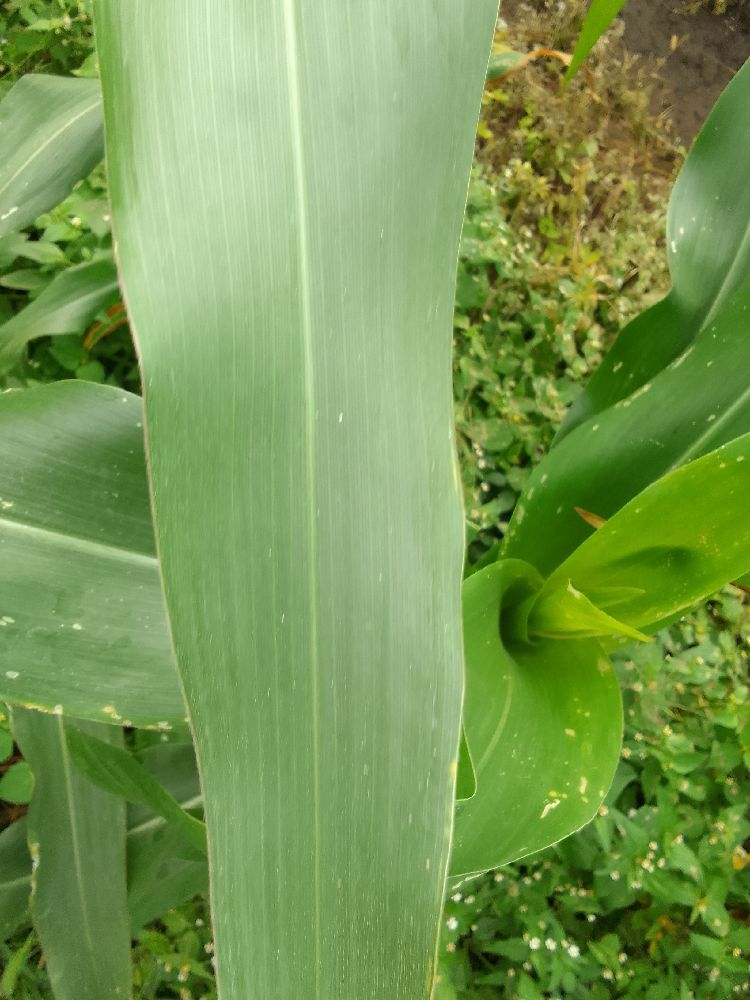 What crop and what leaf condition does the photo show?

maize, healthy
